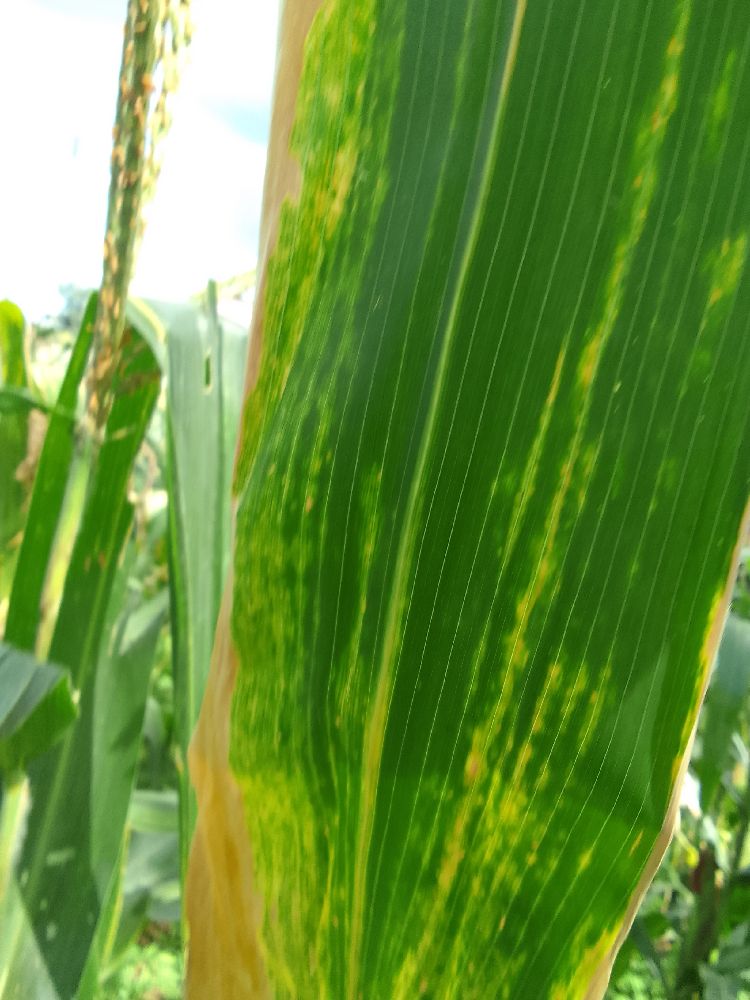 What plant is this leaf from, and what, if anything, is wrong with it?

maize, maize lethal necrosis
